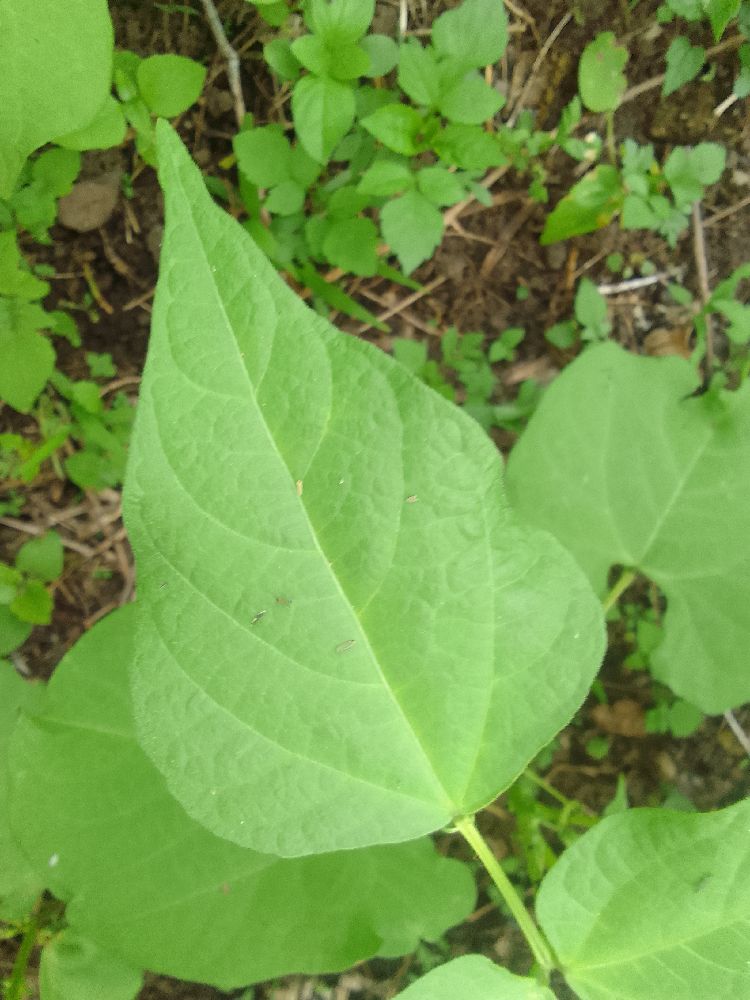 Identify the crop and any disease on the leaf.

common bean, healthy
